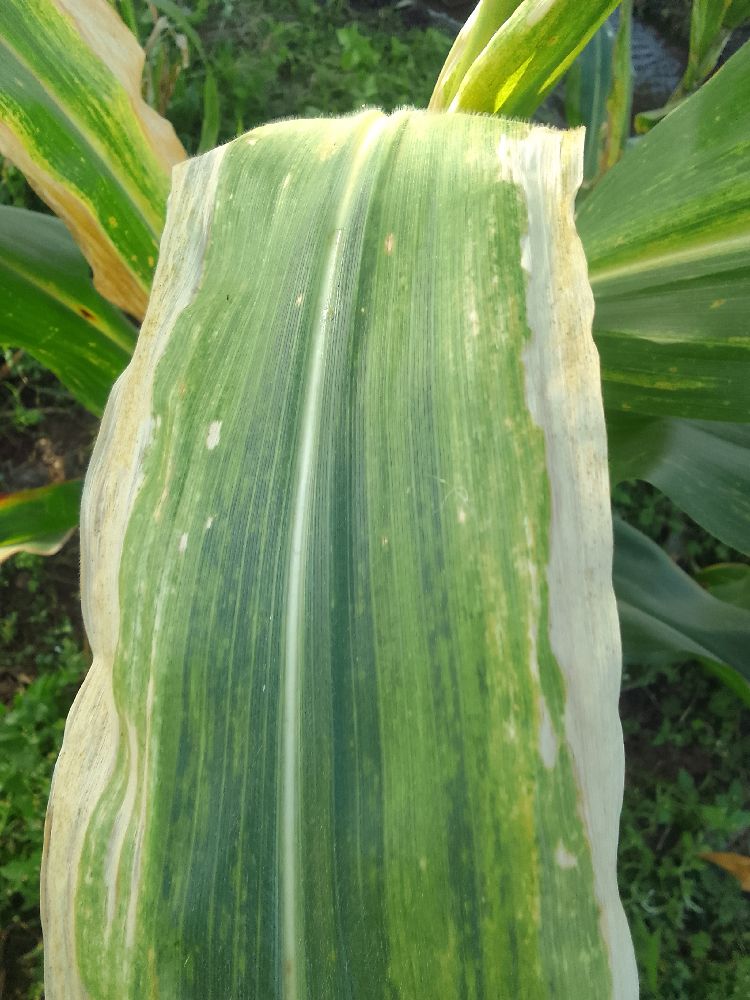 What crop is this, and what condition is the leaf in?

maize, maize lethal necrosis
